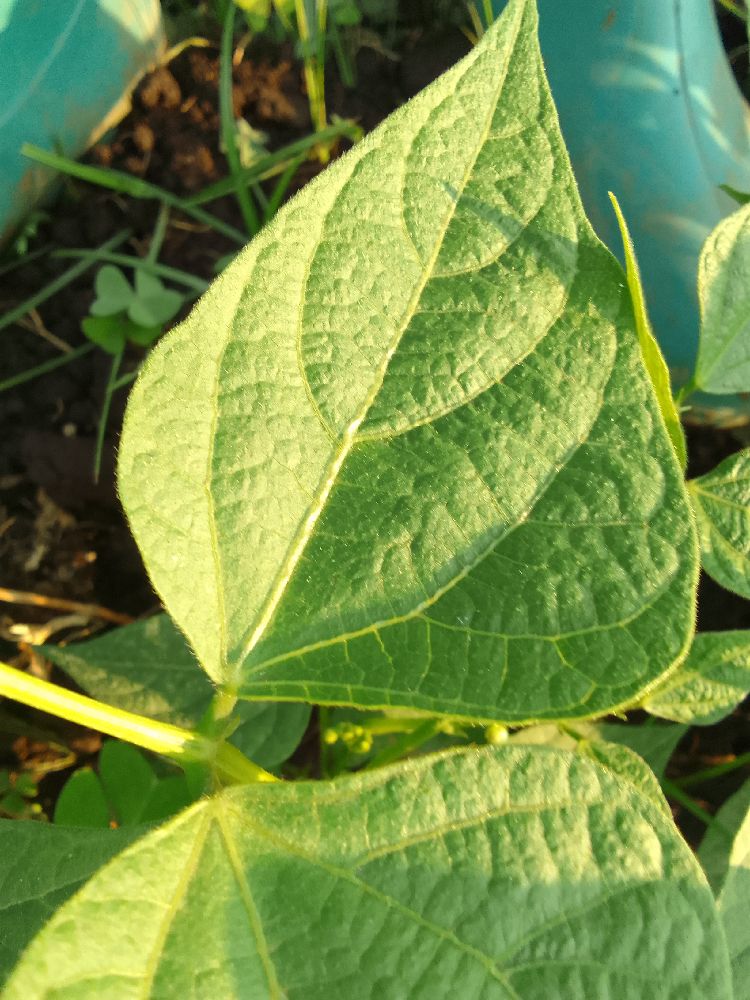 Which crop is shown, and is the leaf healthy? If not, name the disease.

common bean, healthy
